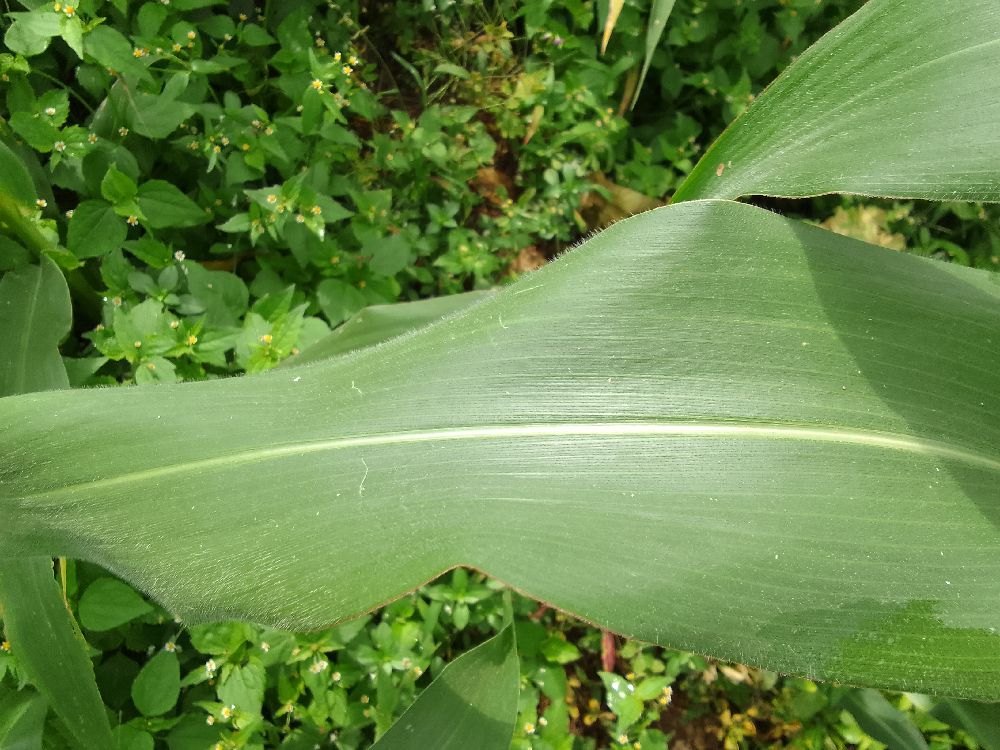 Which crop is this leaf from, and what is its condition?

maize, healthy
